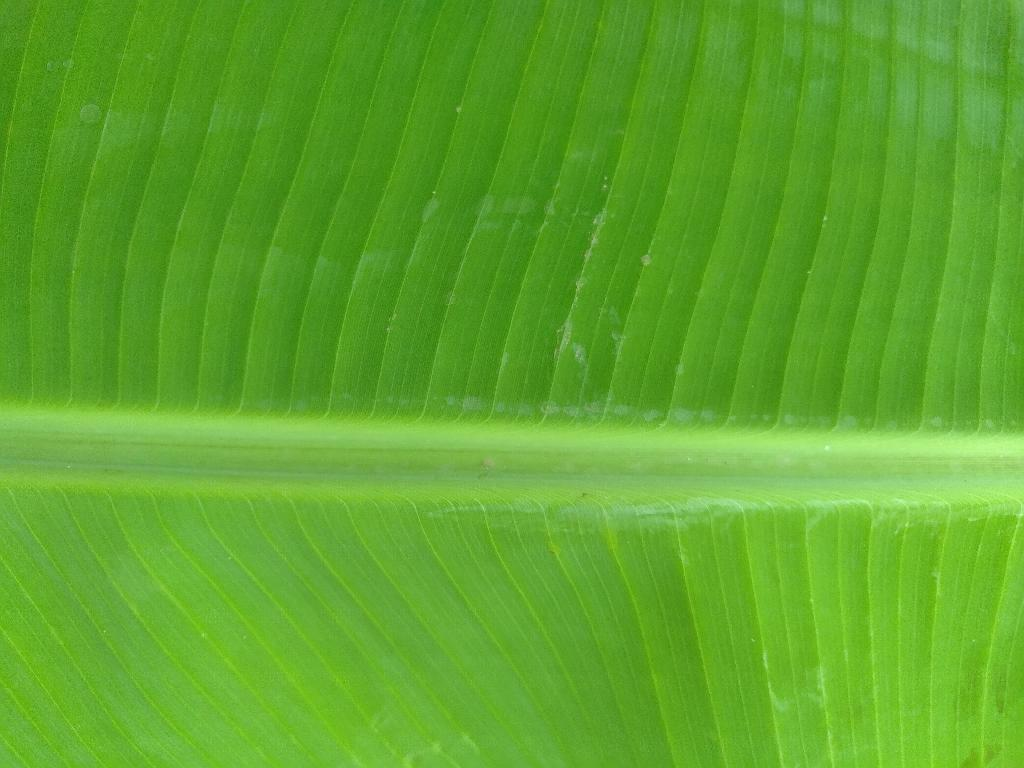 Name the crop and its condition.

banana, healthy
